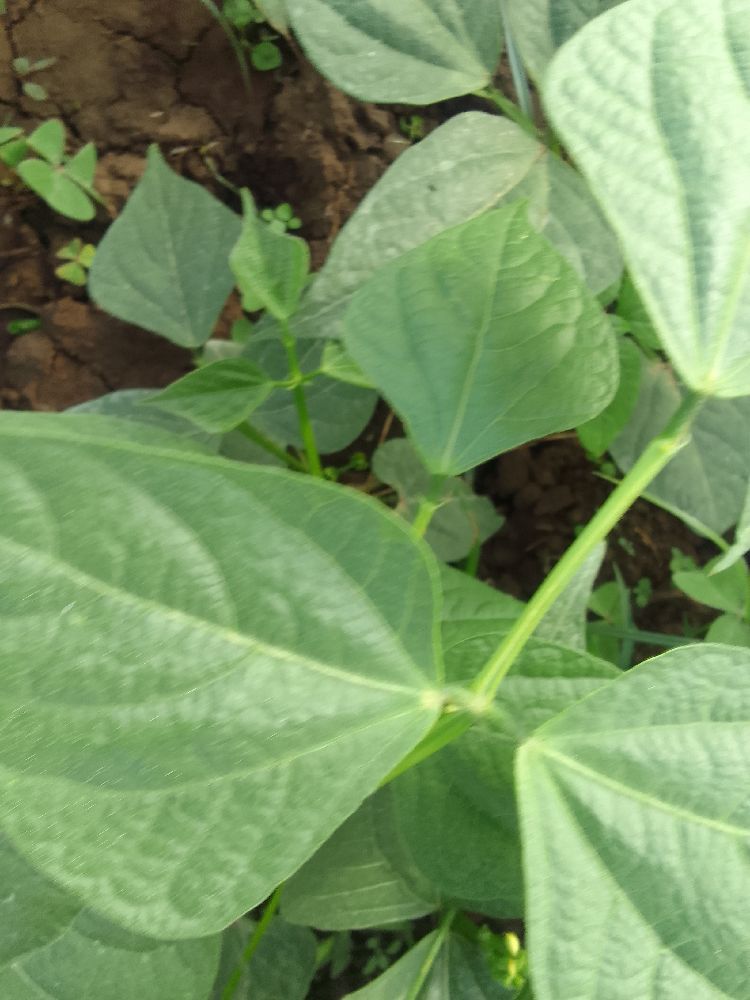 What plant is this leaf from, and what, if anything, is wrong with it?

common bean, healthy
